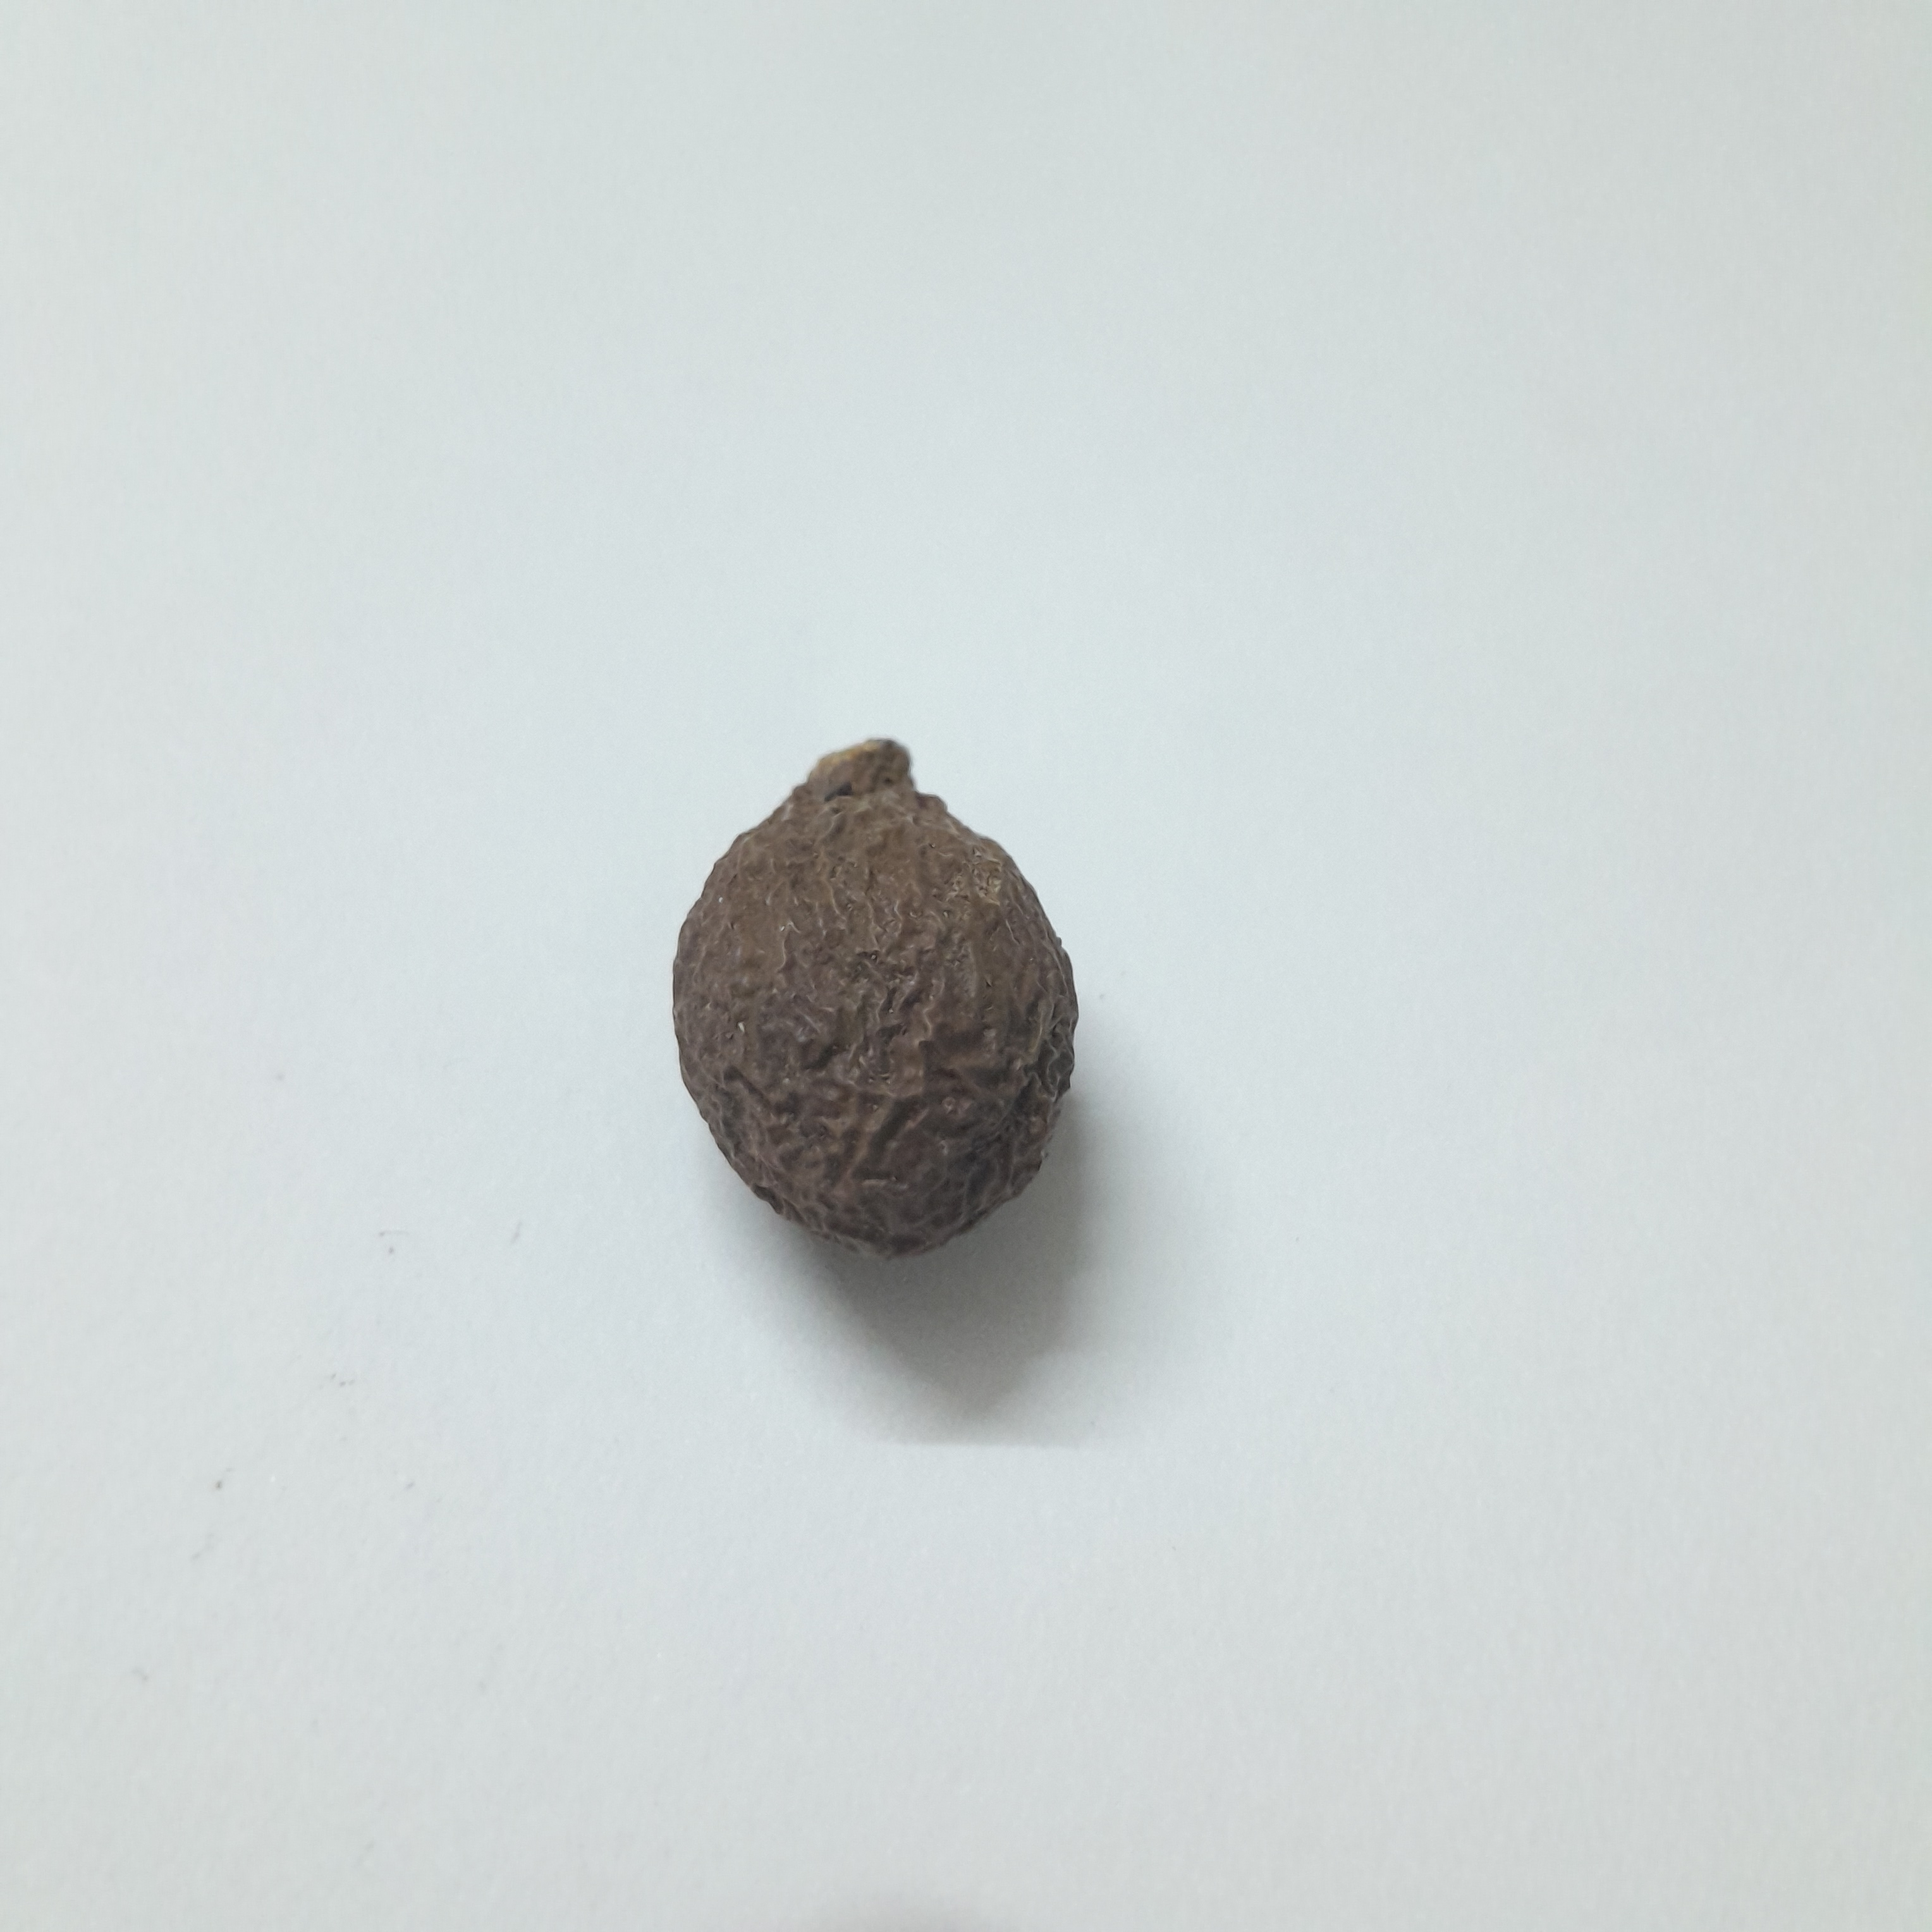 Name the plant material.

niranjanphal
